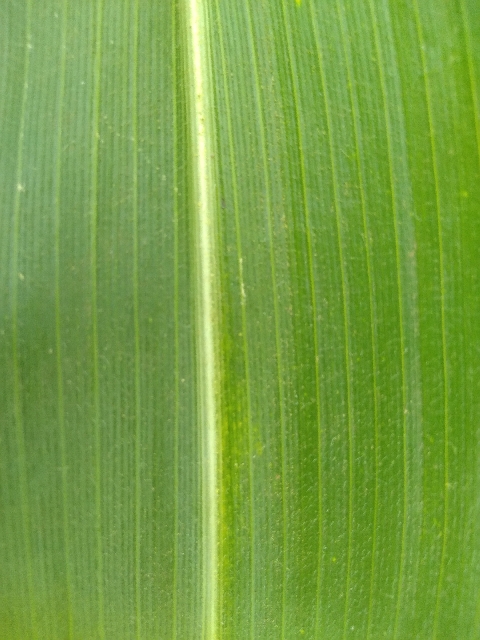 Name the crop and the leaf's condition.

maize, healthy
